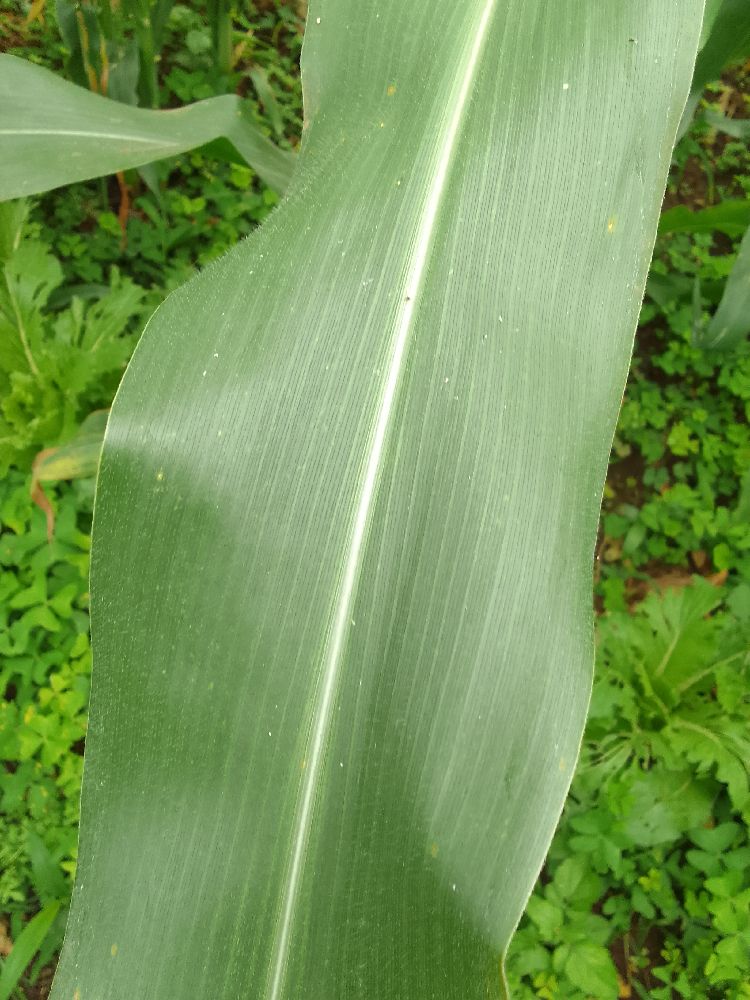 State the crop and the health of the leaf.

maize, healthy
